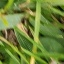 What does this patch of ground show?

grass
